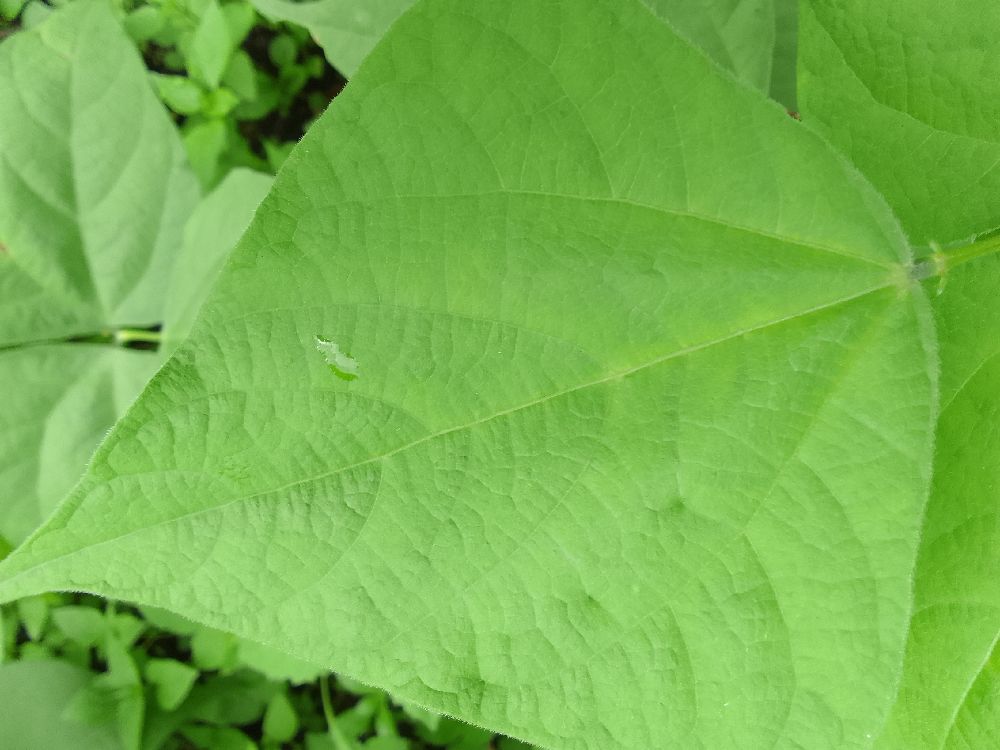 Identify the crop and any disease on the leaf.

common bean, healthy
